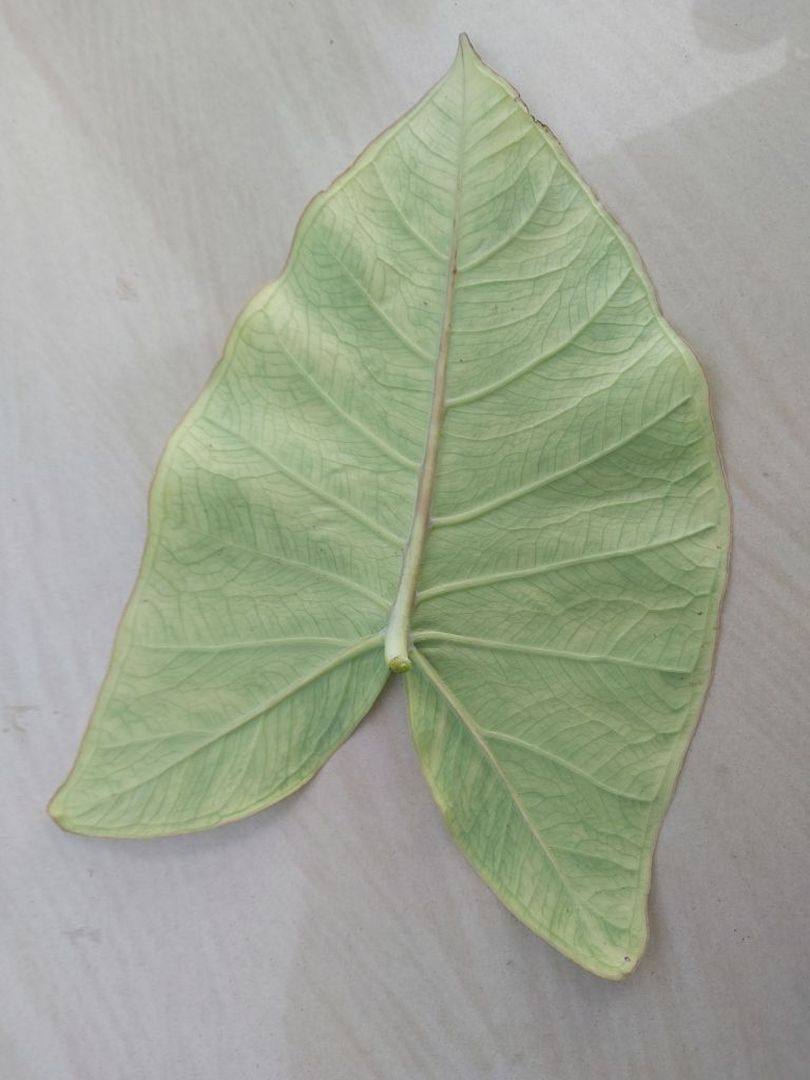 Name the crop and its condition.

taro, mosaic
